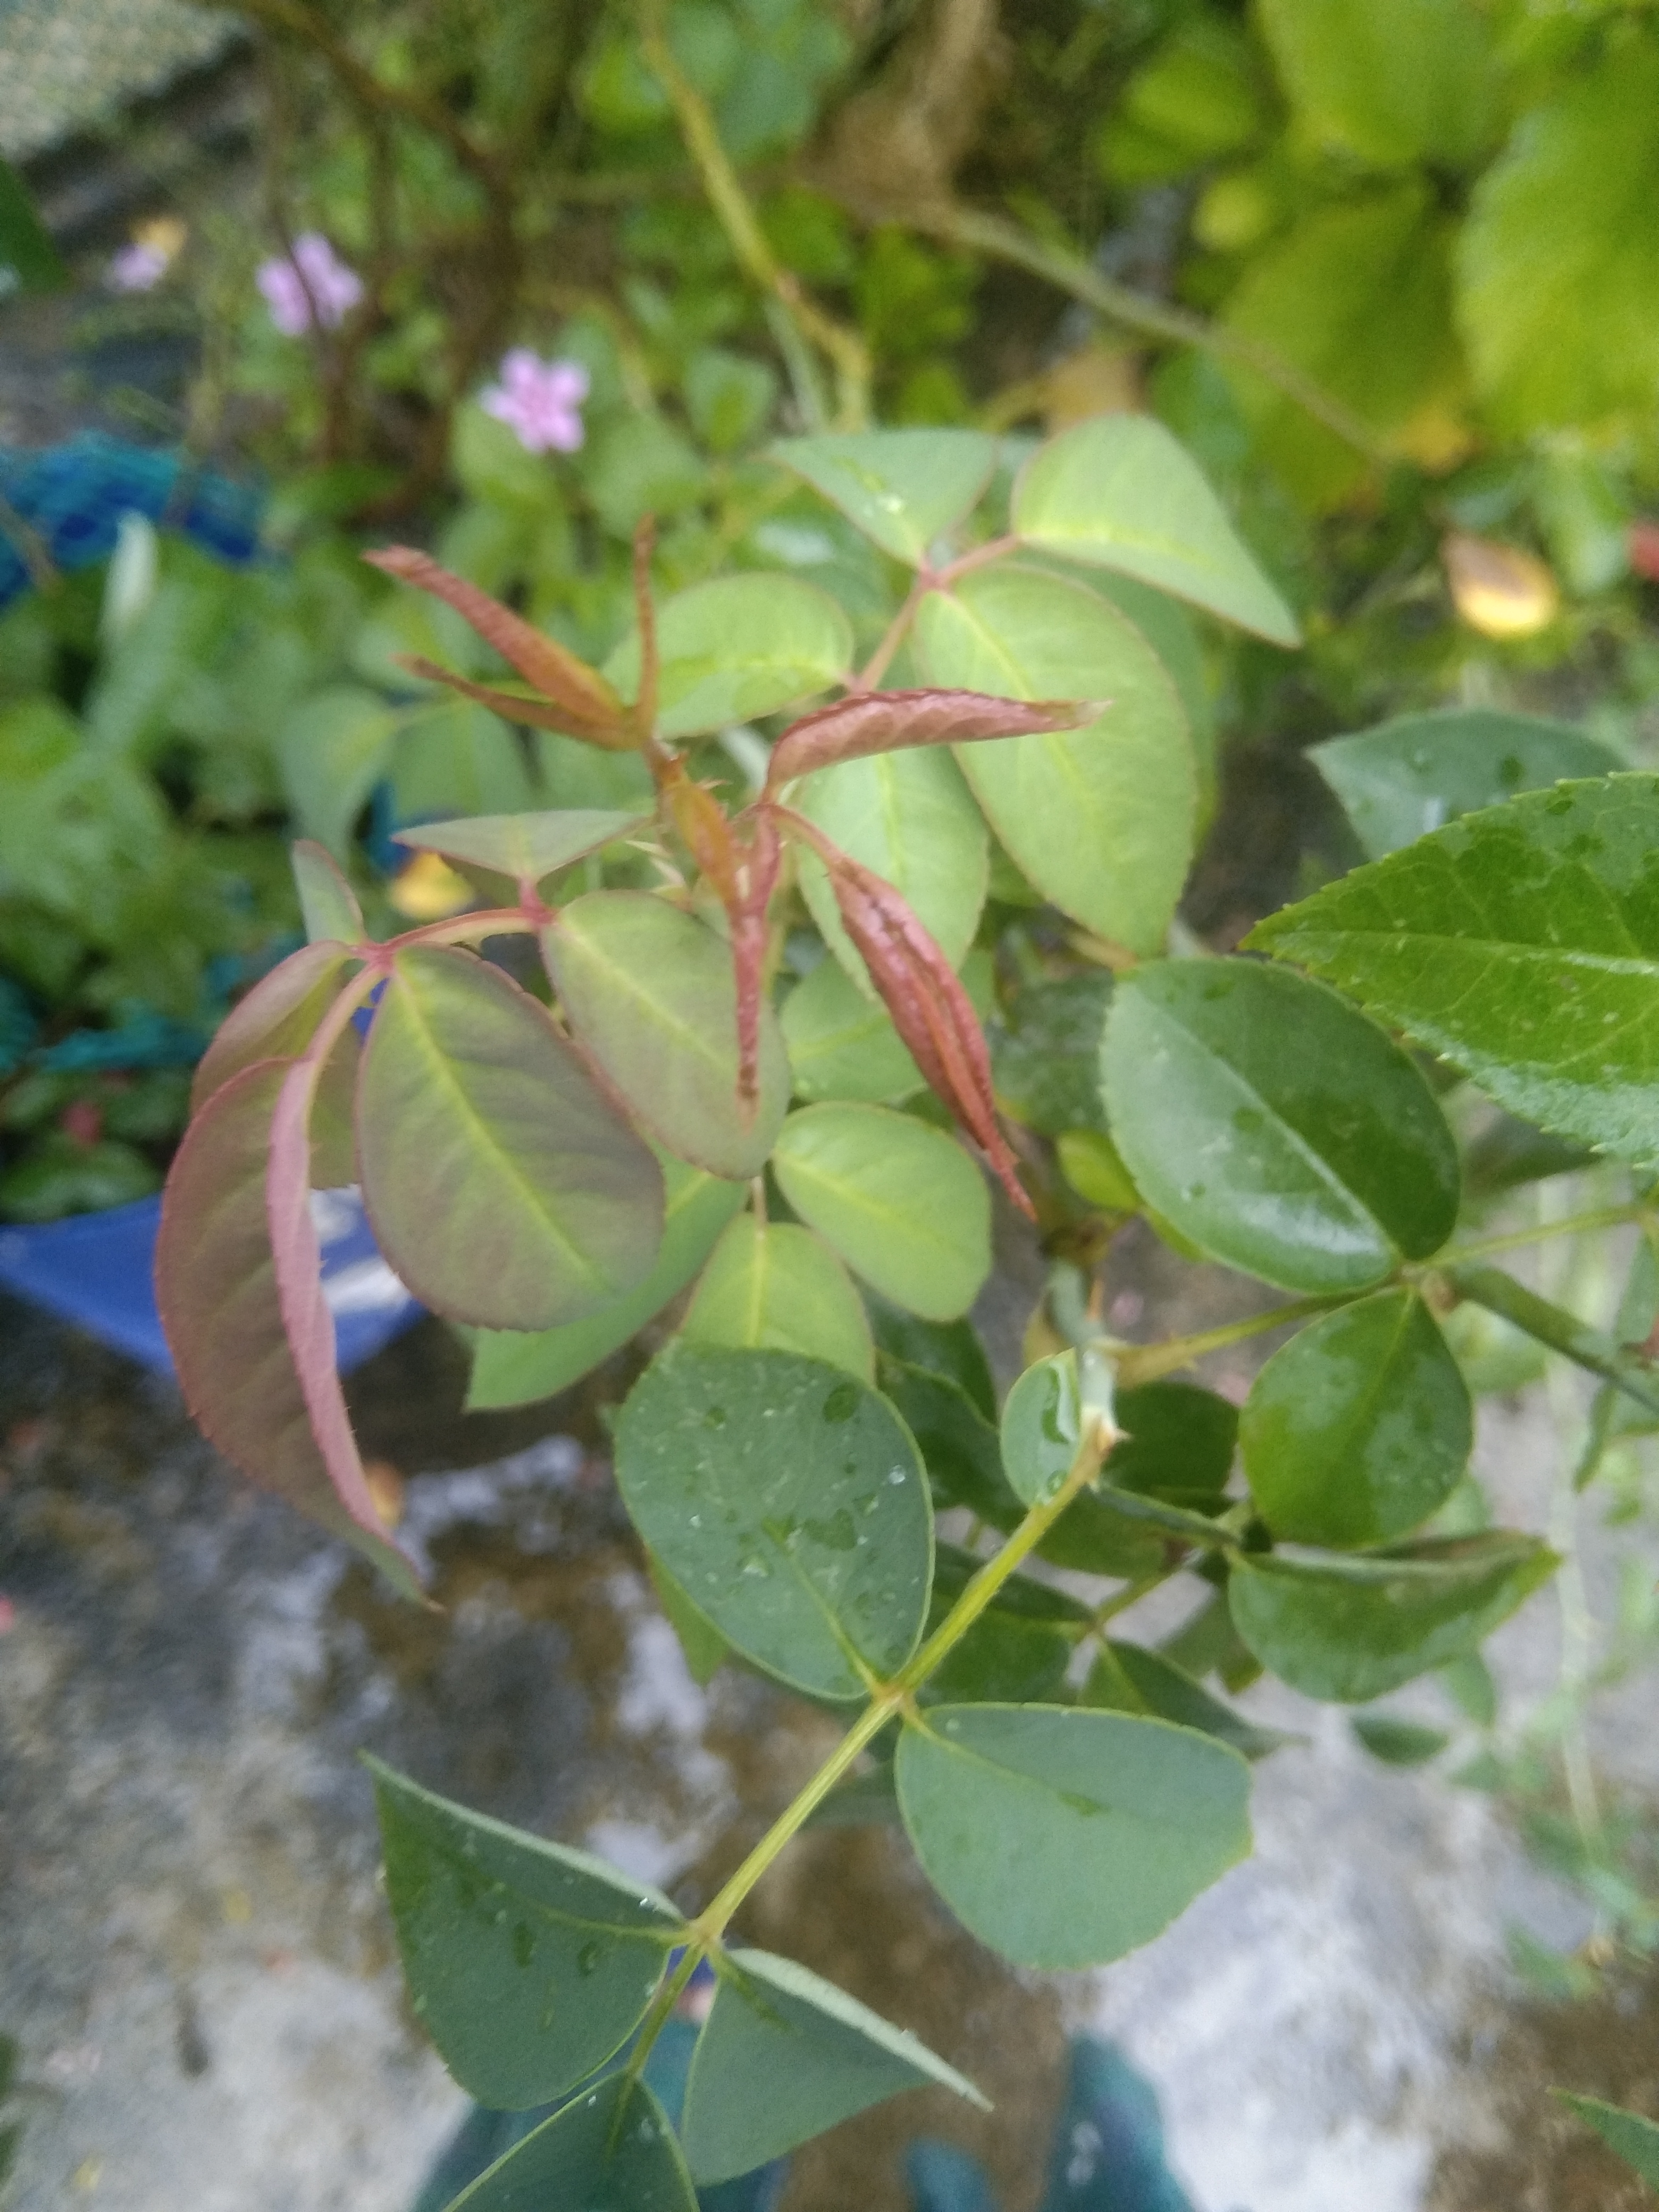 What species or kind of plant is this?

rose
